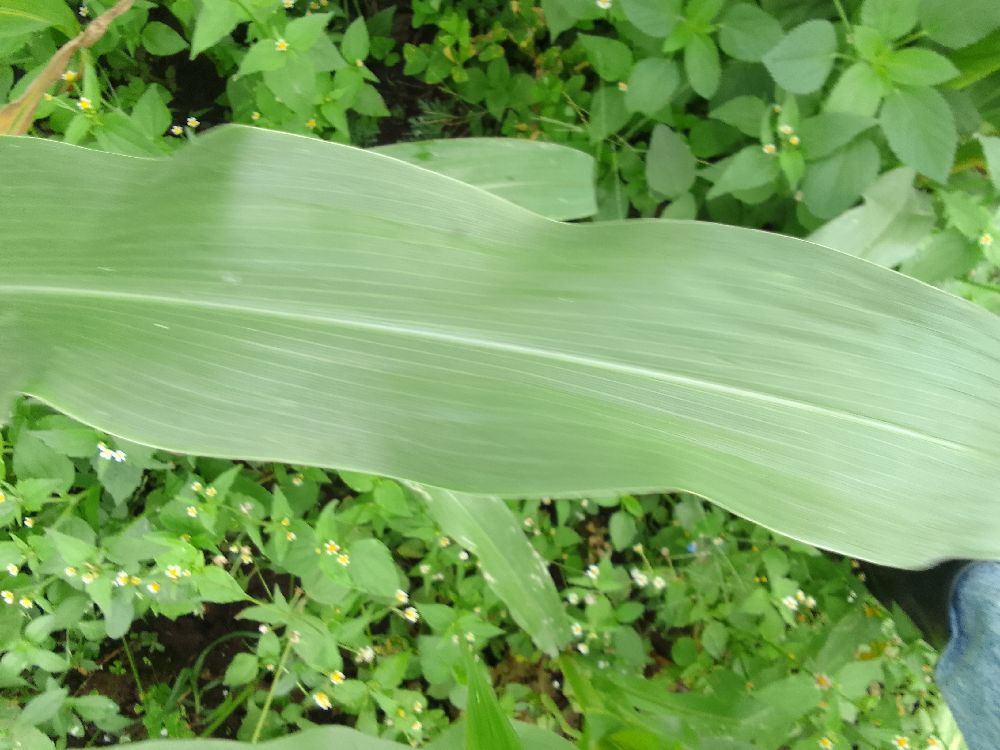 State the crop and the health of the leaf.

maize, healthy
